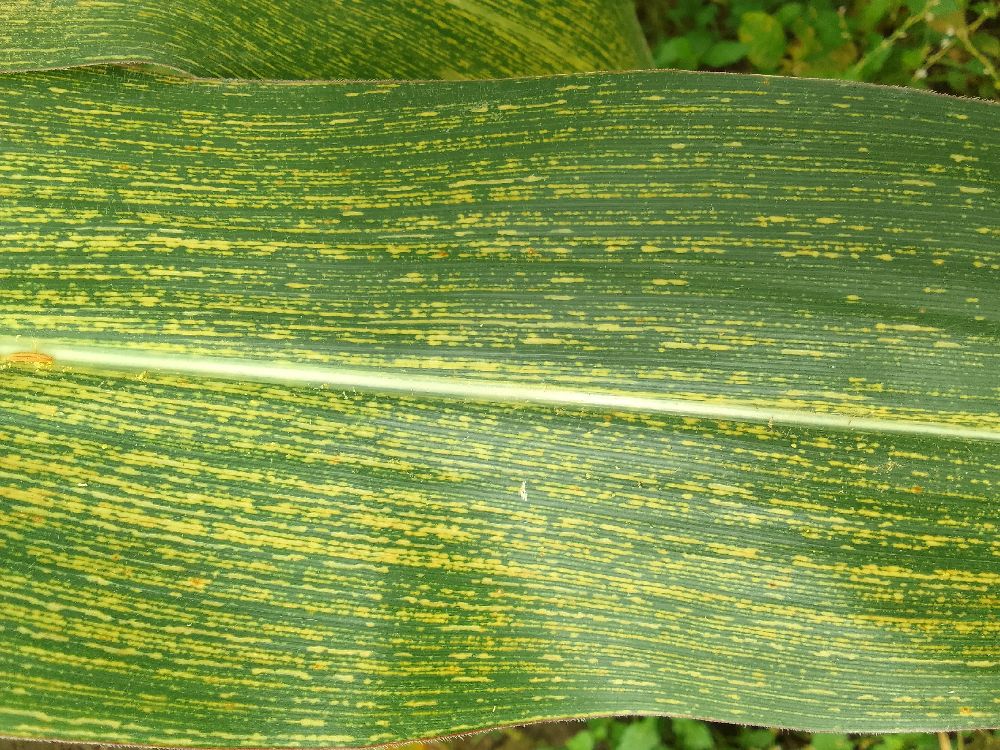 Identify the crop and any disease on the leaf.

maize, maize streak virus
